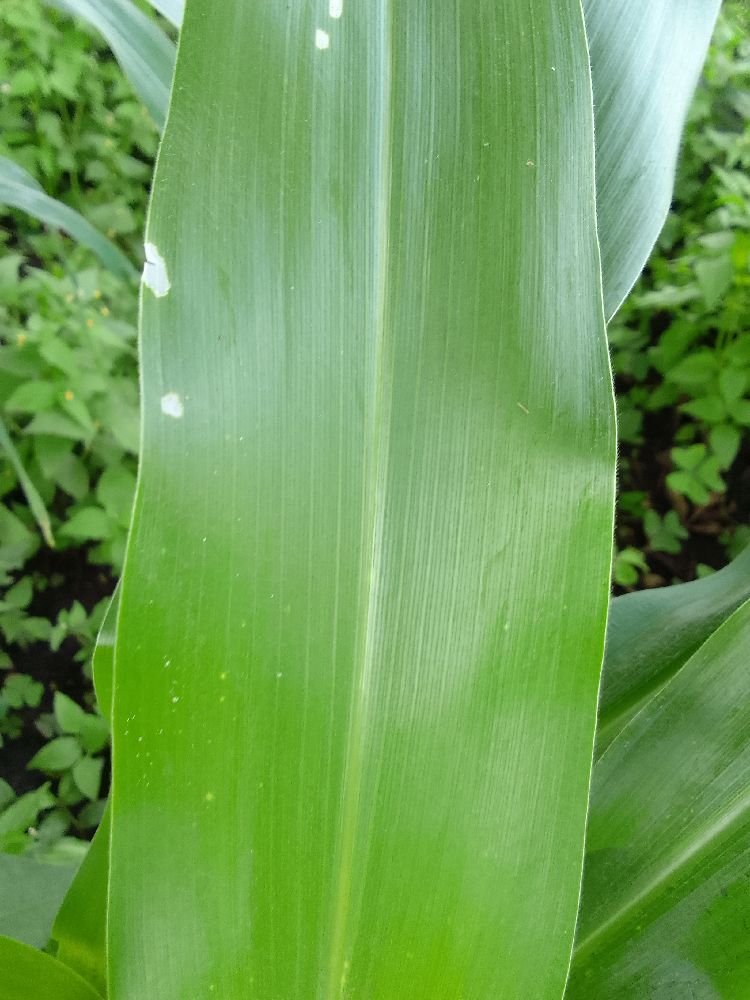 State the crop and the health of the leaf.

maize, healthy
